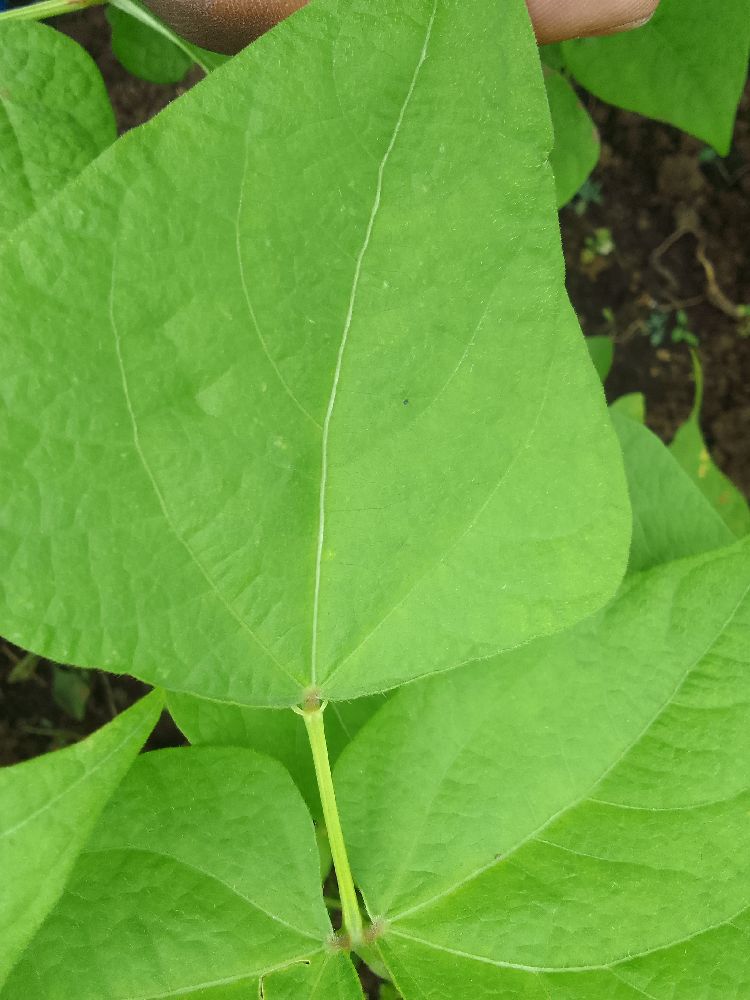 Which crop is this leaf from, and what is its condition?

common bean, healthy
